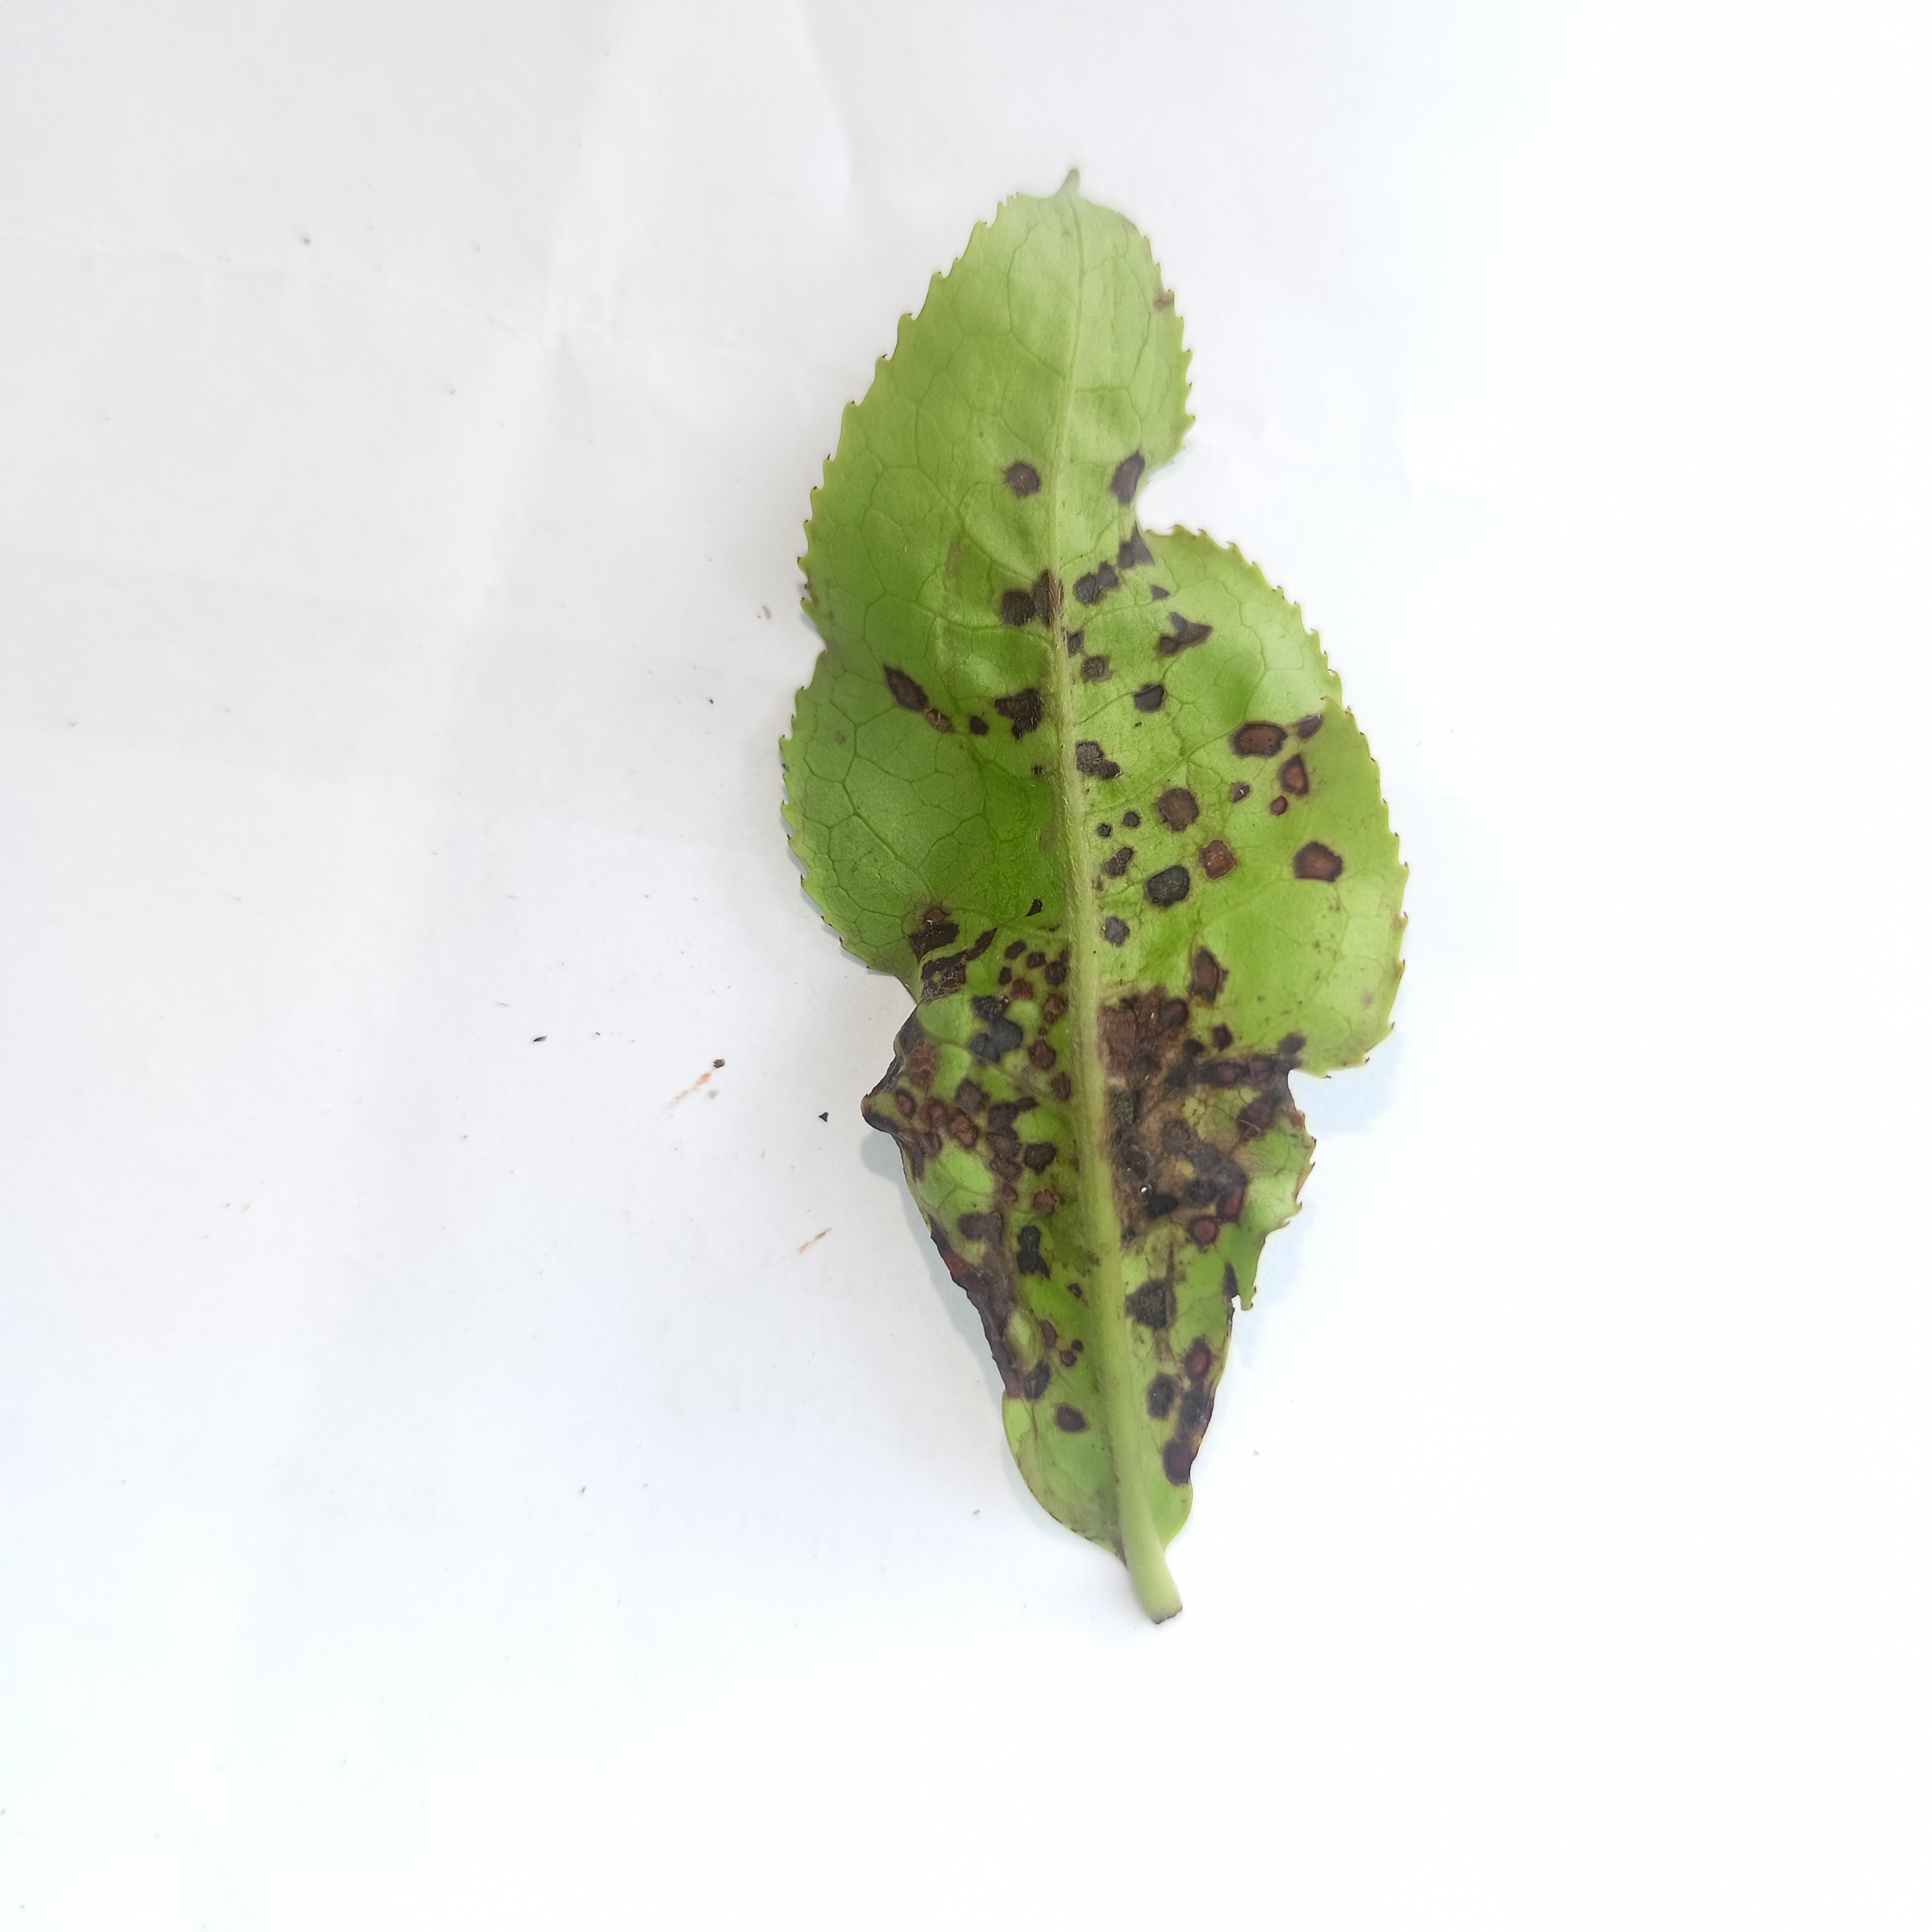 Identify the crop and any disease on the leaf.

tea, helopeltis
